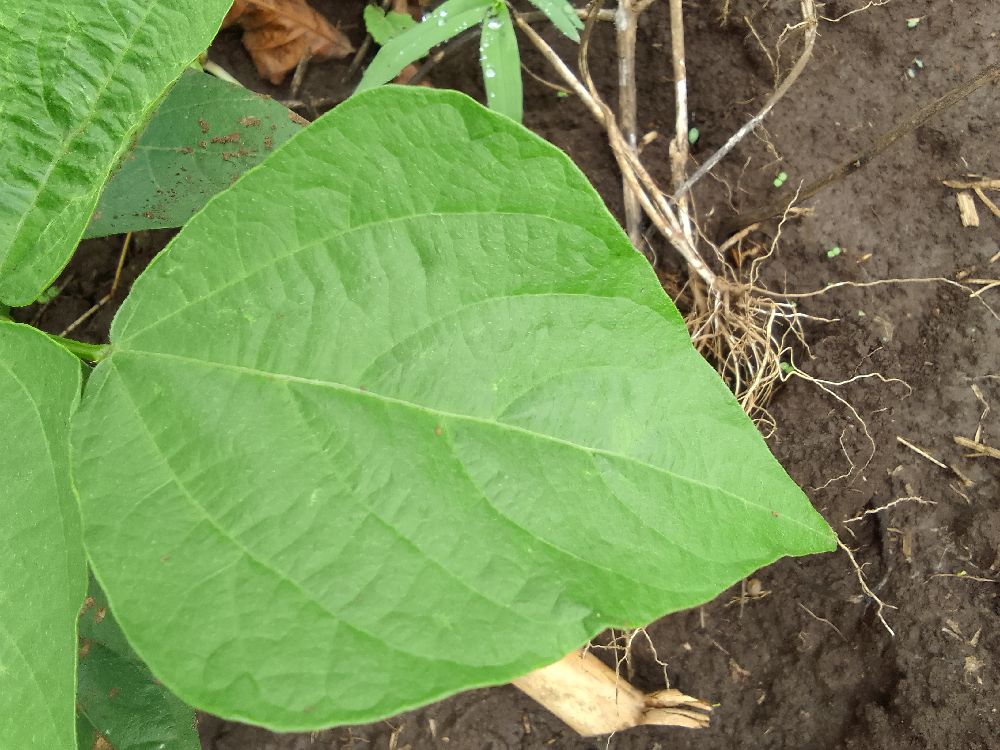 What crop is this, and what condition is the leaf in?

common bean, healthy
